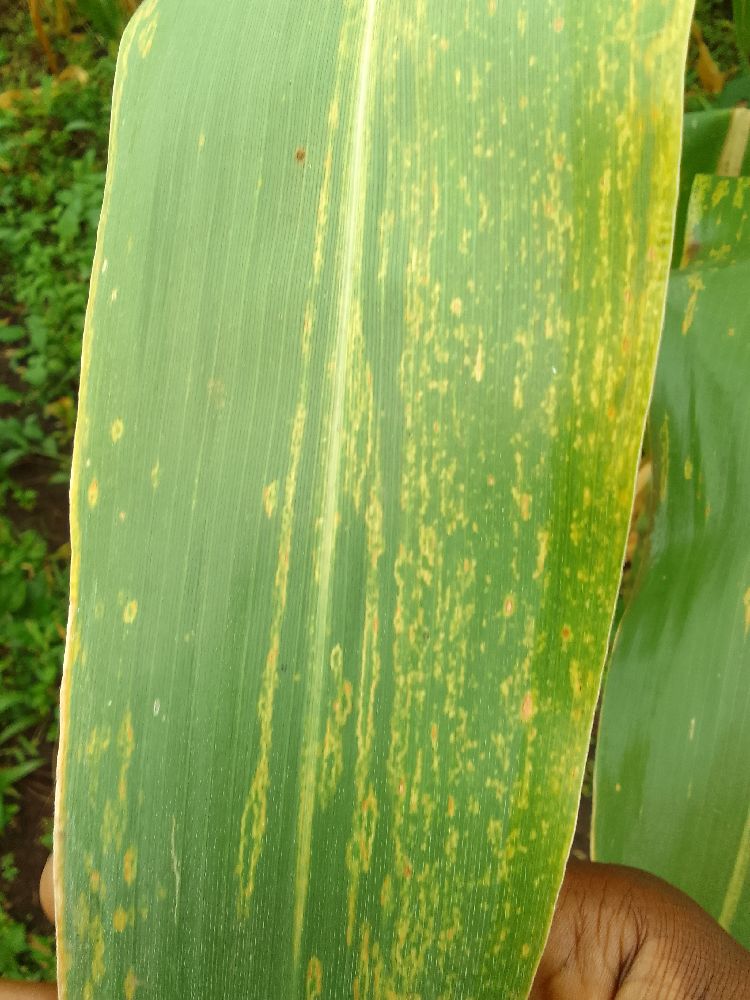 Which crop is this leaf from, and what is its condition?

maize, maize lethal necrosis
